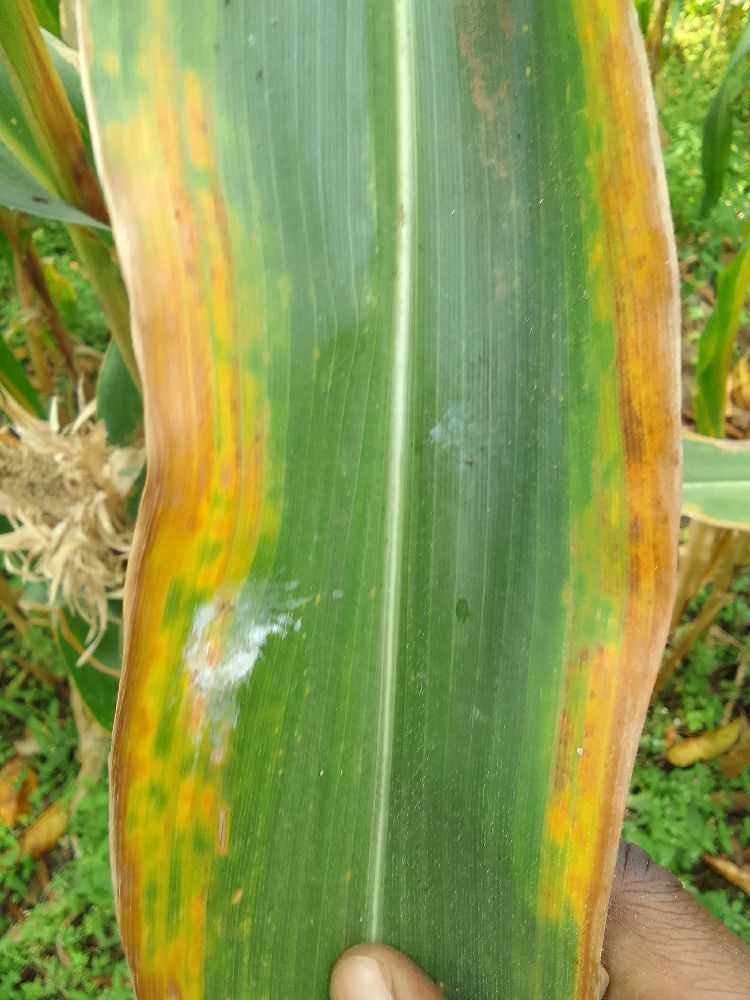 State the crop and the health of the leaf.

maize, maize lethal necrosis
